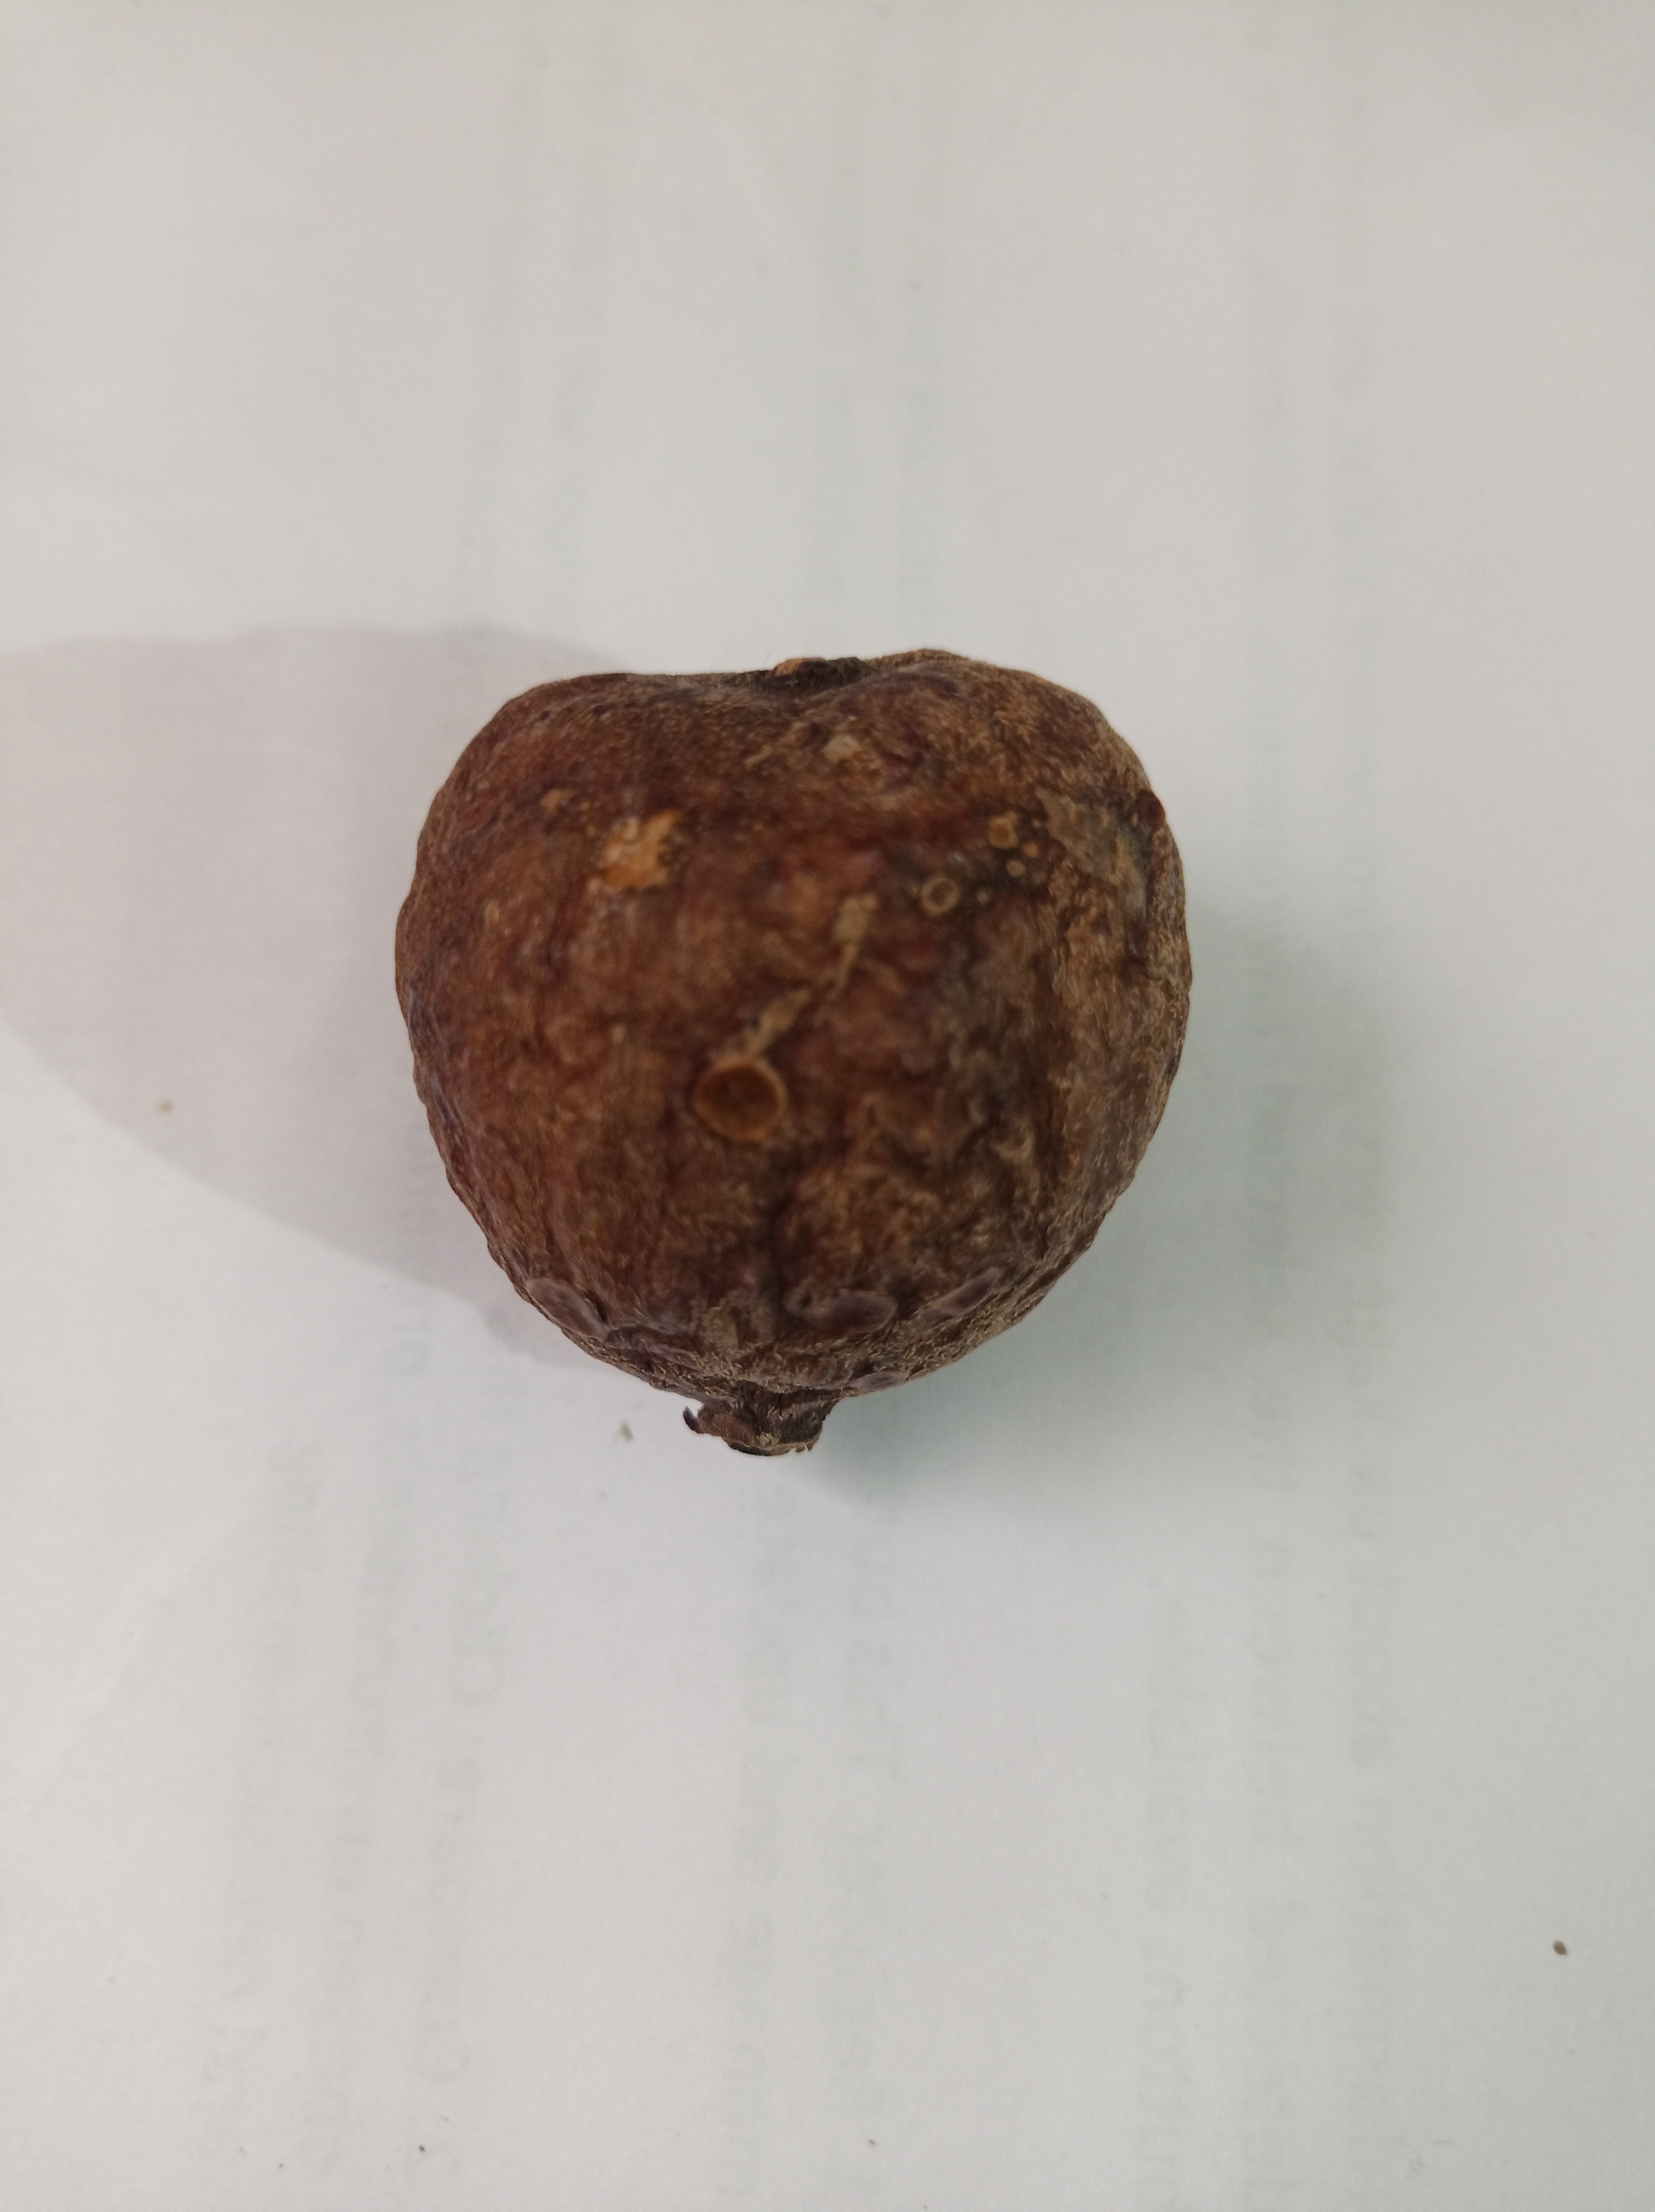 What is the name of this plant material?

madanphal
